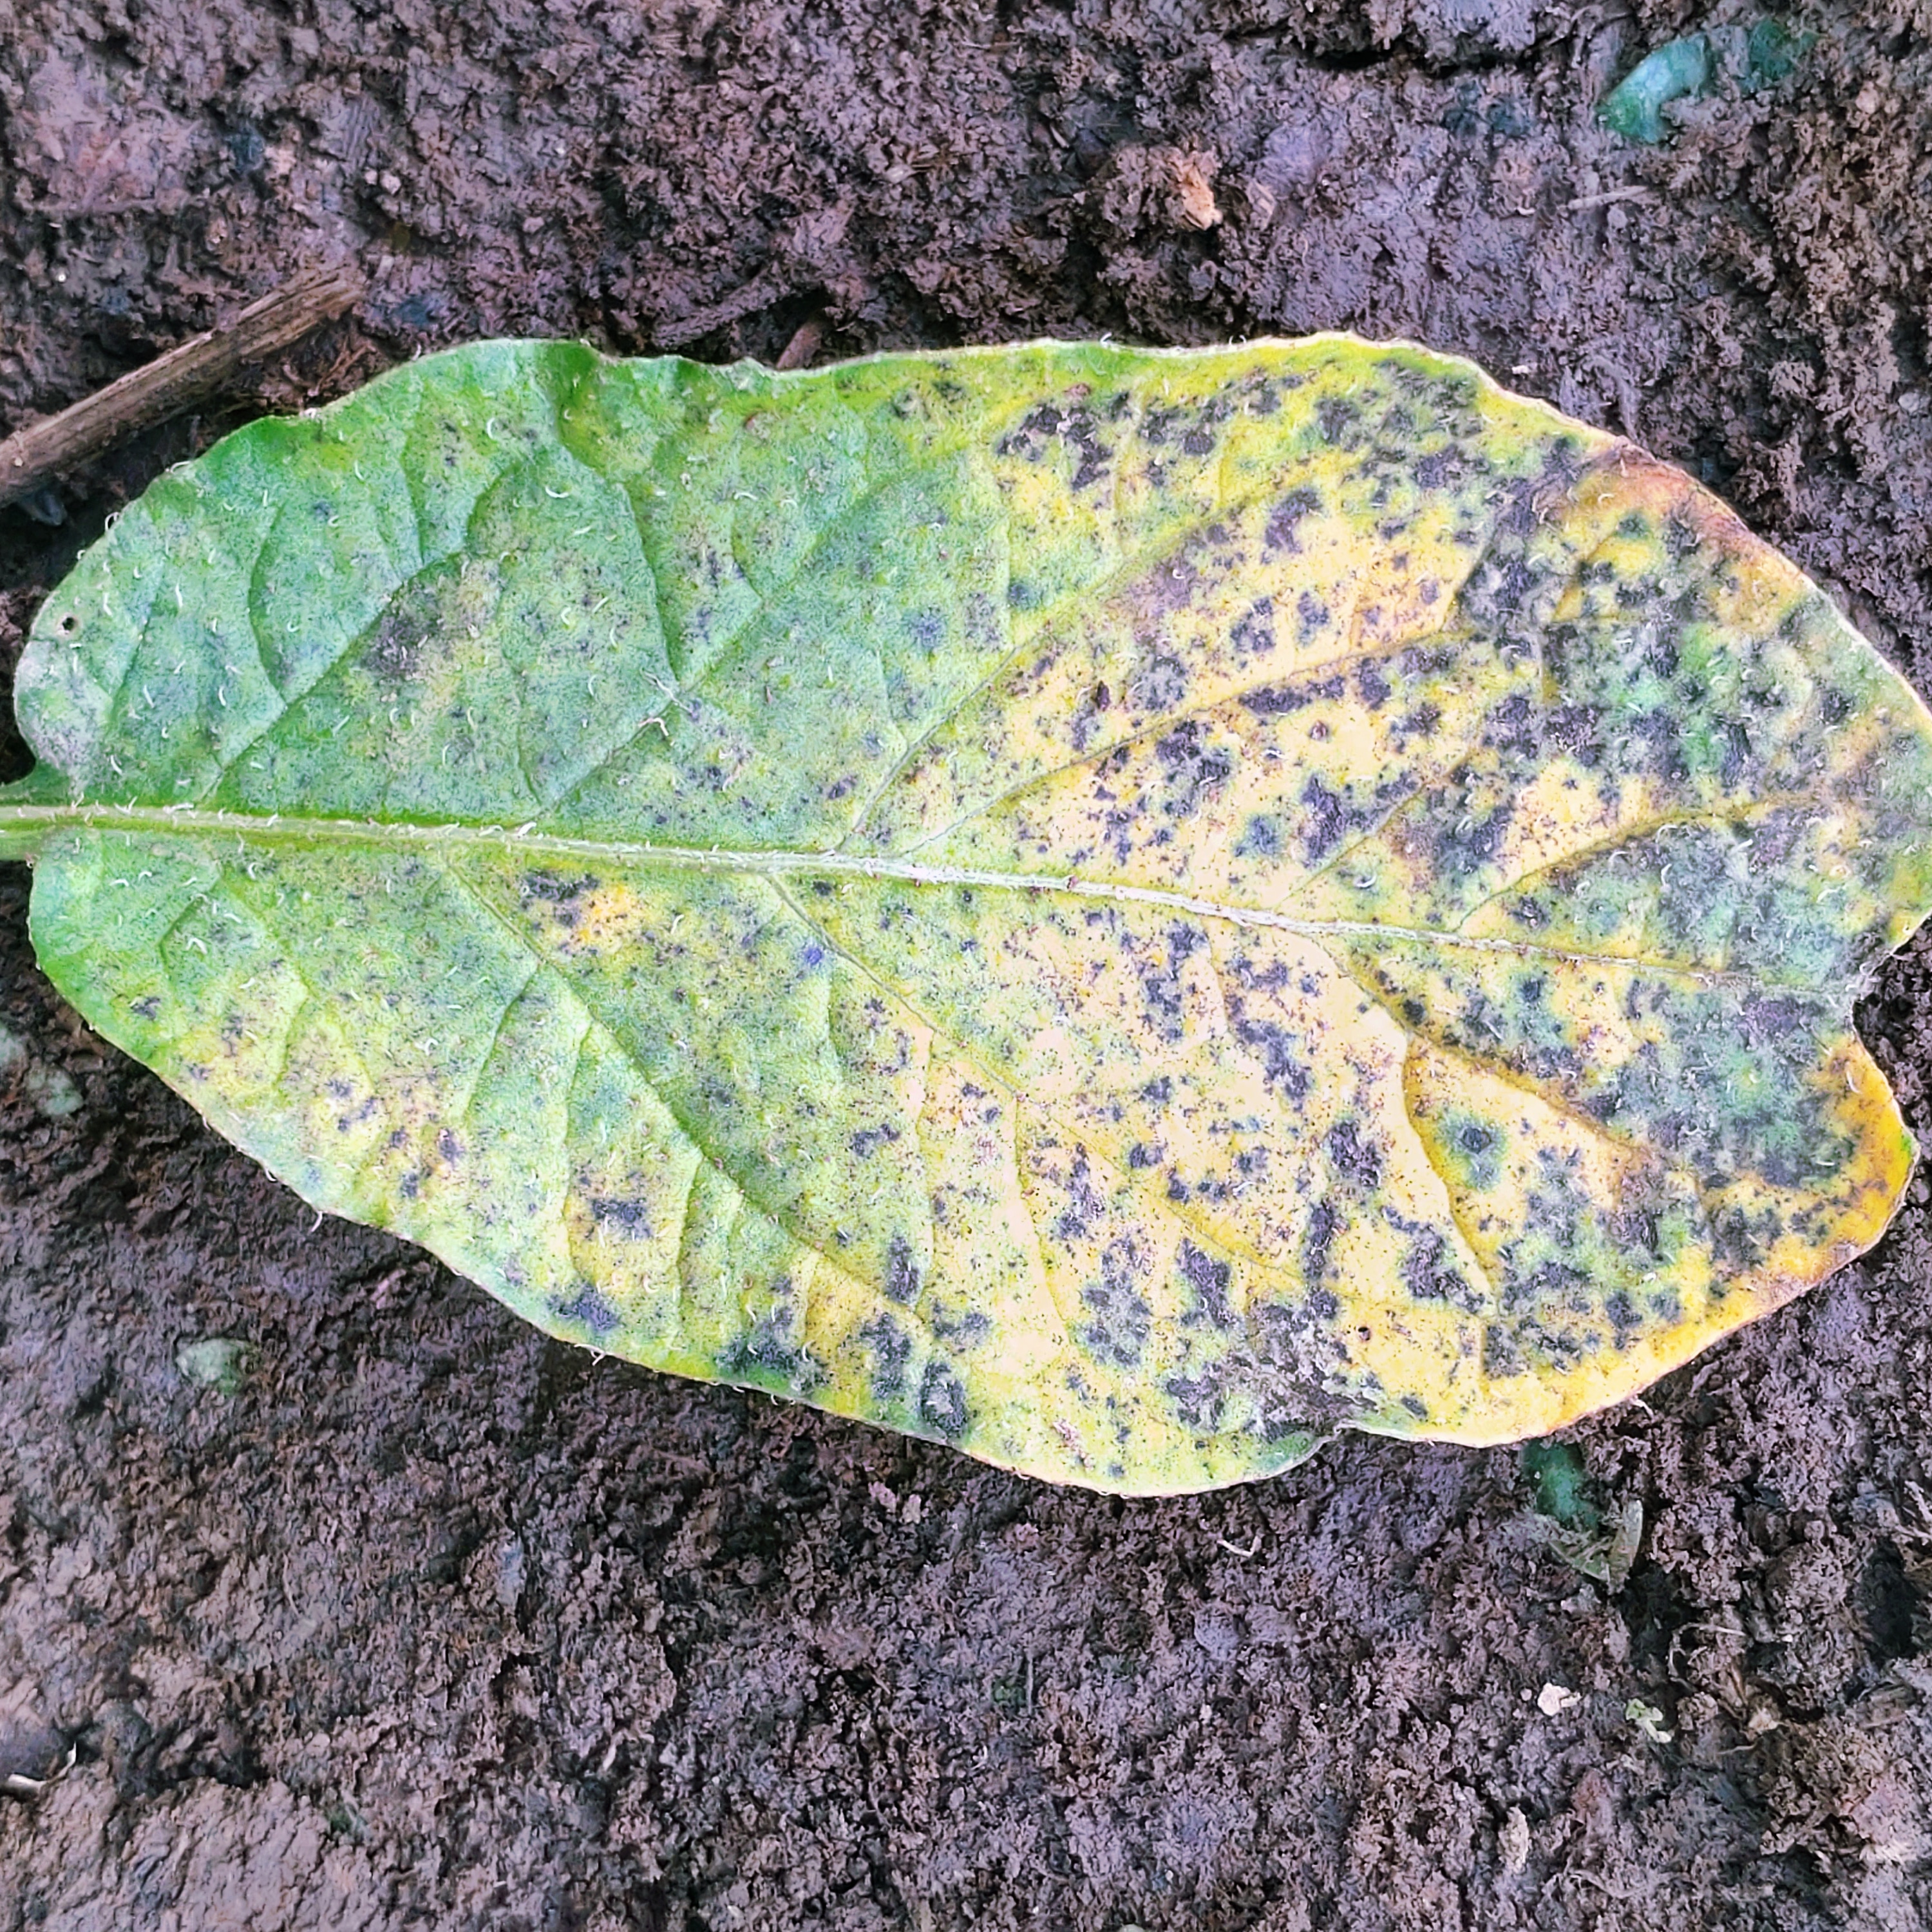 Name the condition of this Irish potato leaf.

late blight
